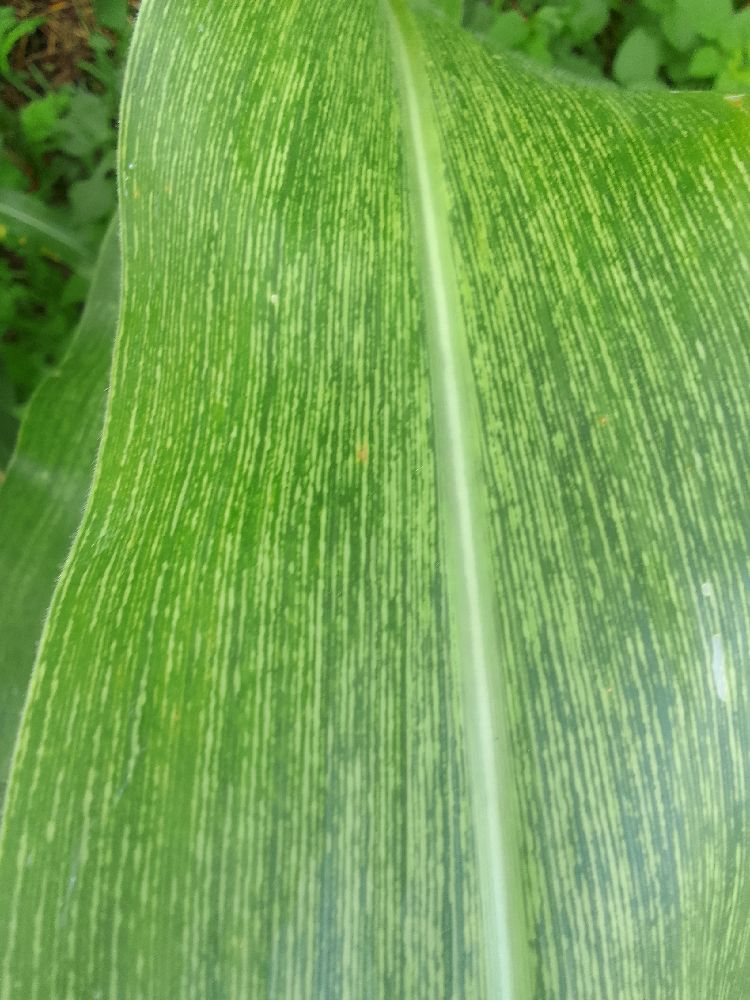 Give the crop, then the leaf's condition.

maize, healthy
